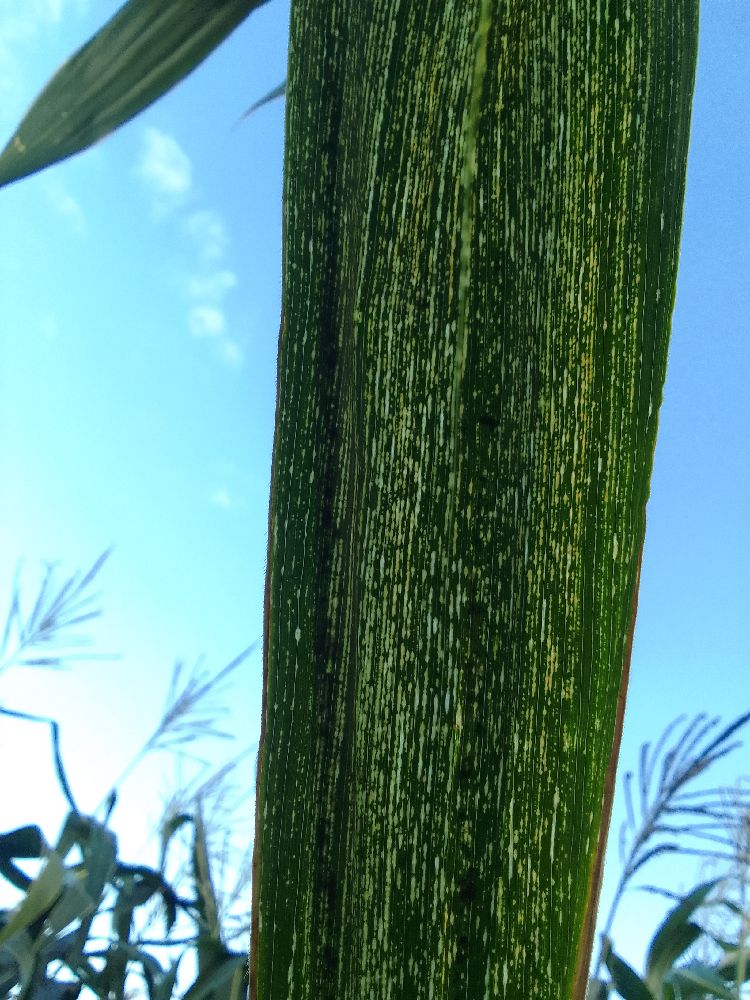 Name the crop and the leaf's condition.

maize, maize streak virus
